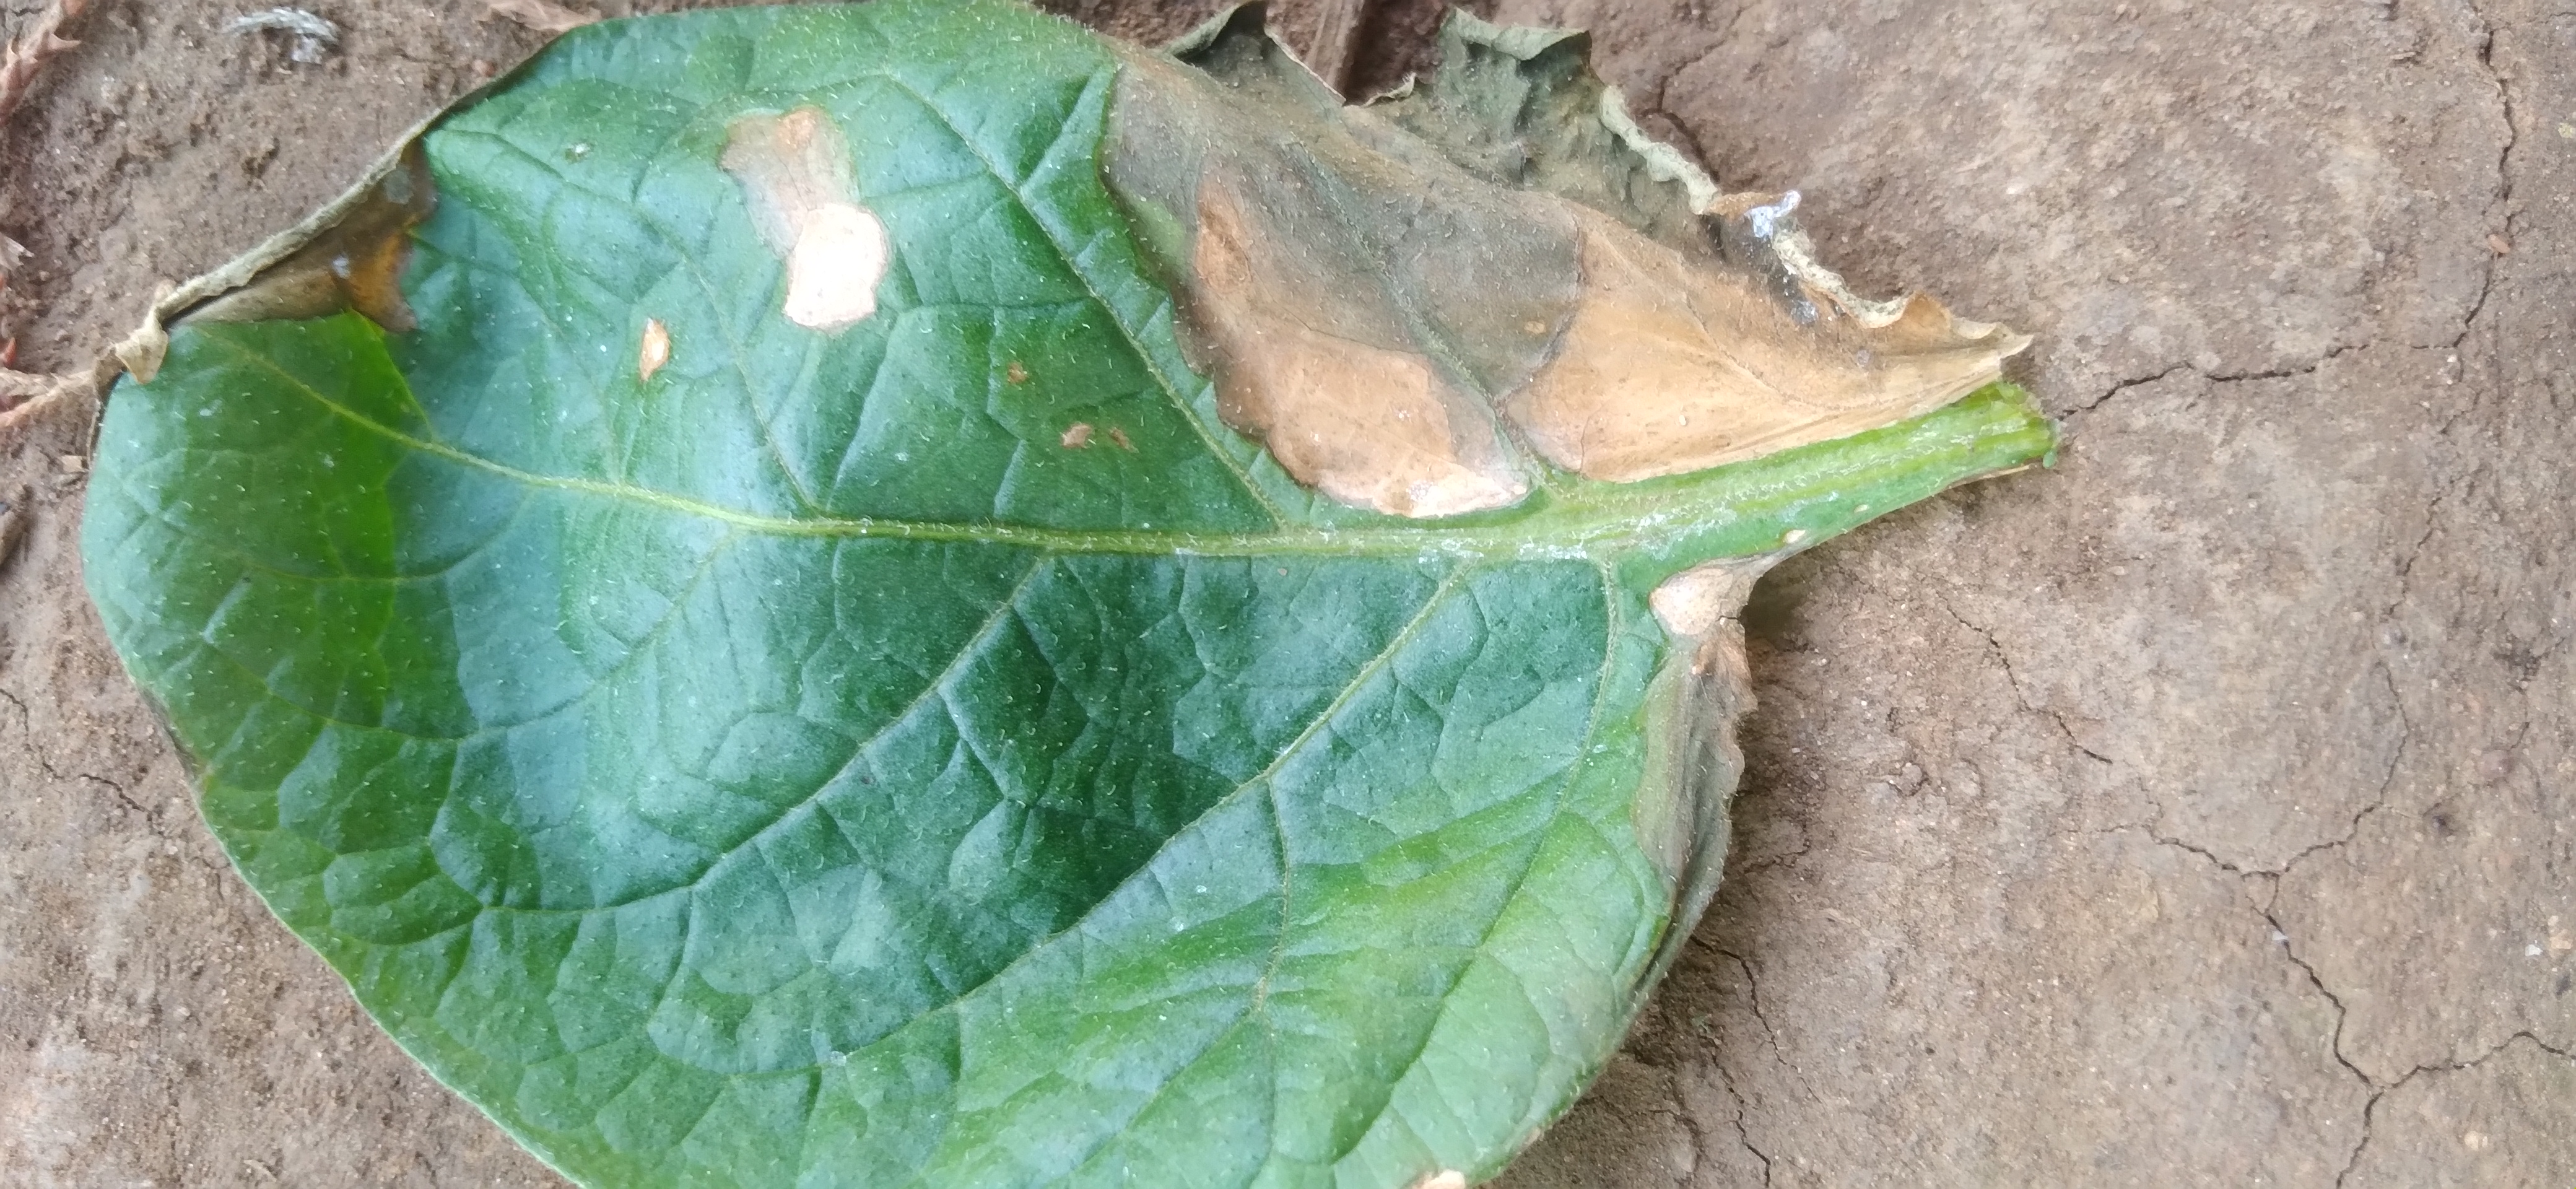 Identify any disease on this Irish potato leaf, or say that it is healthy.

early blight
